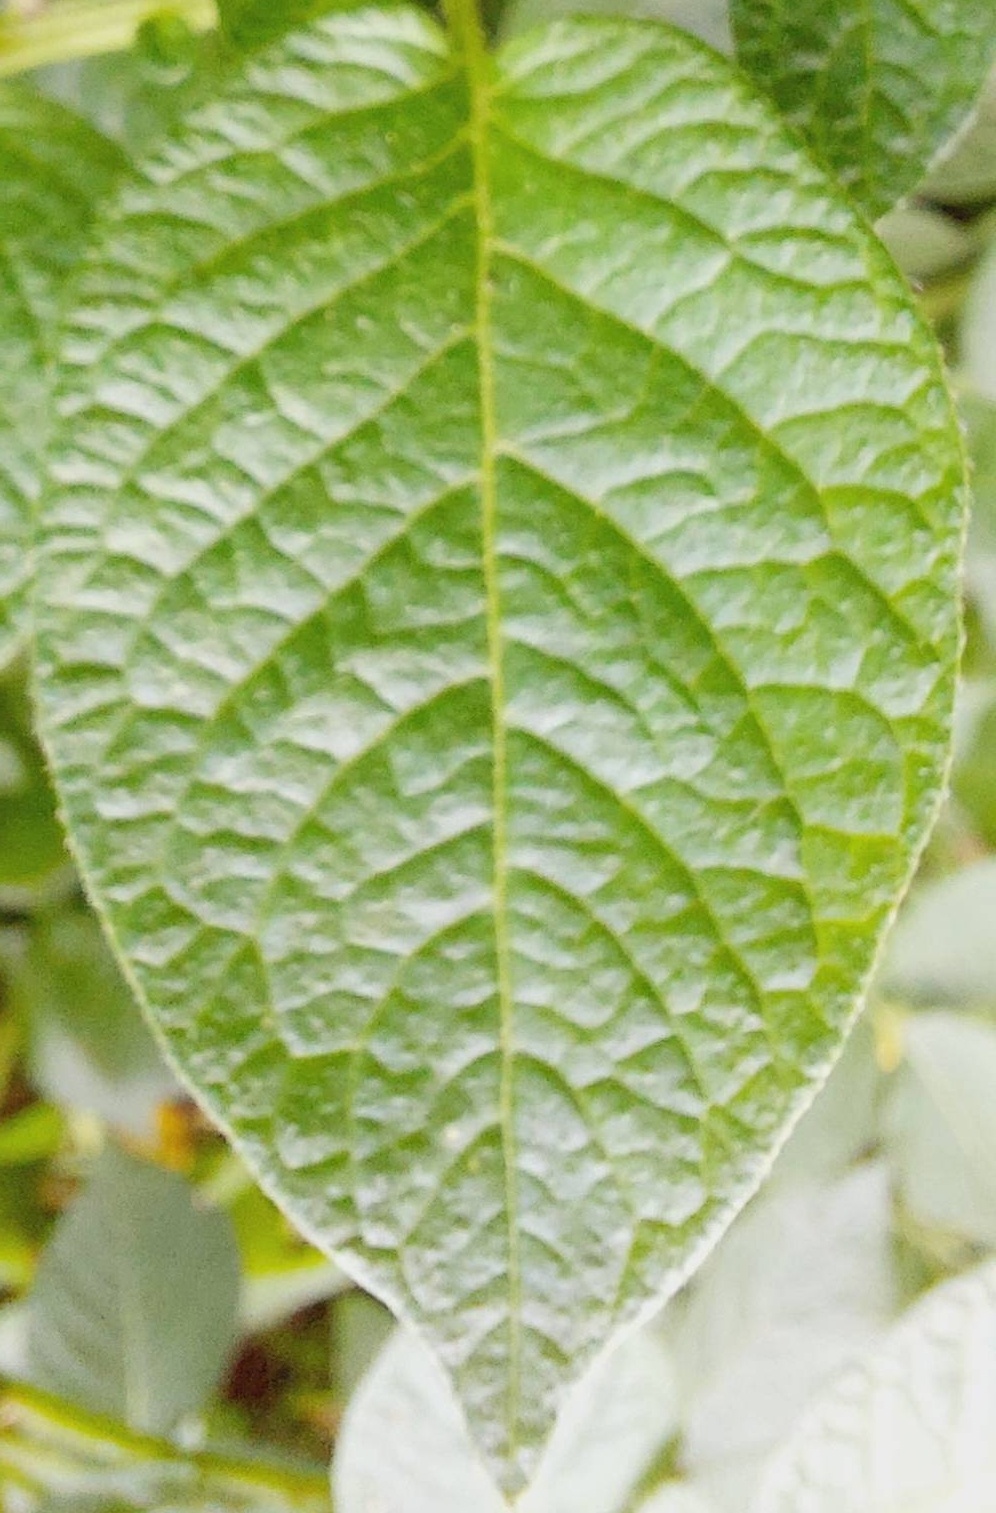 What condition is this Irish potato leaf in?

healthy
